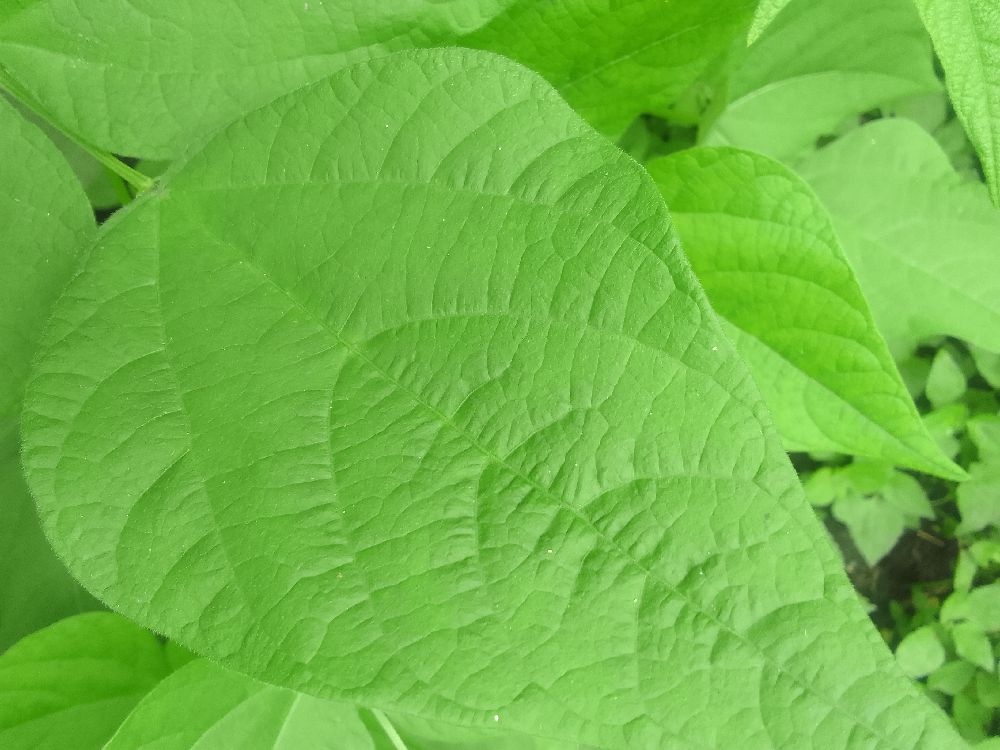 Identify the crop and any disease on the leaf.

common bean, healthy
